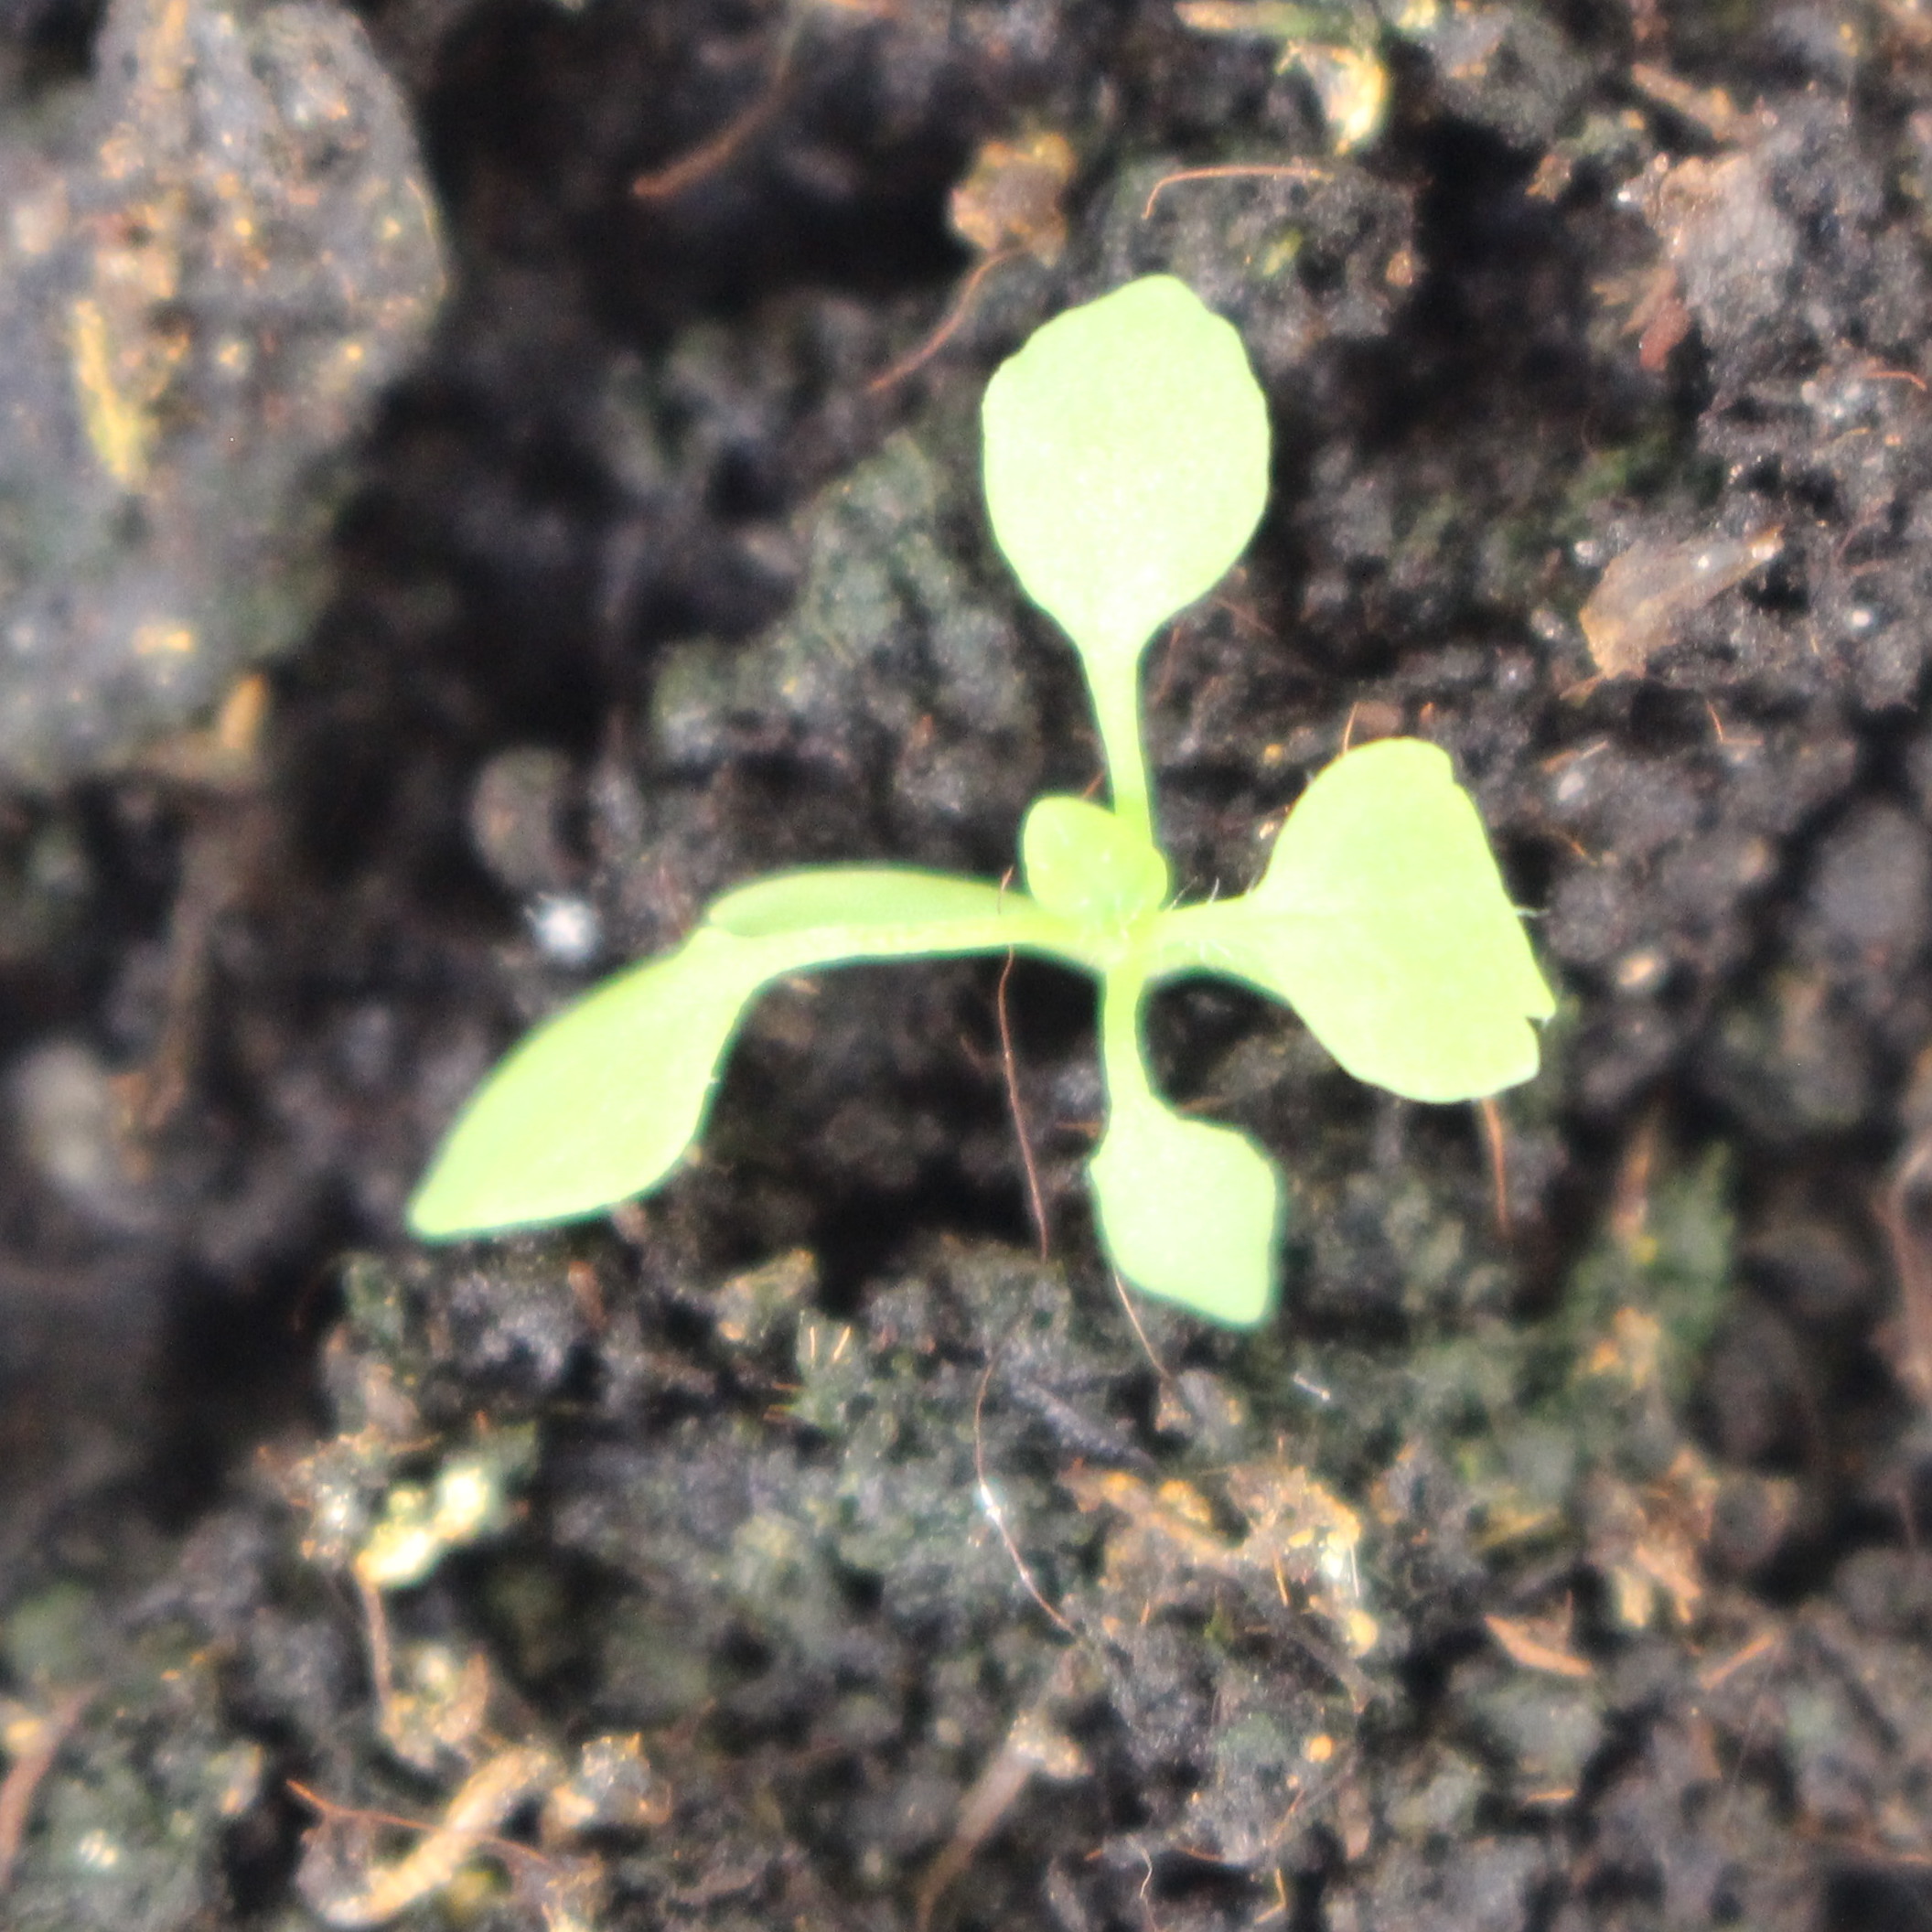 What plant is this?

Papaver rhoeas
